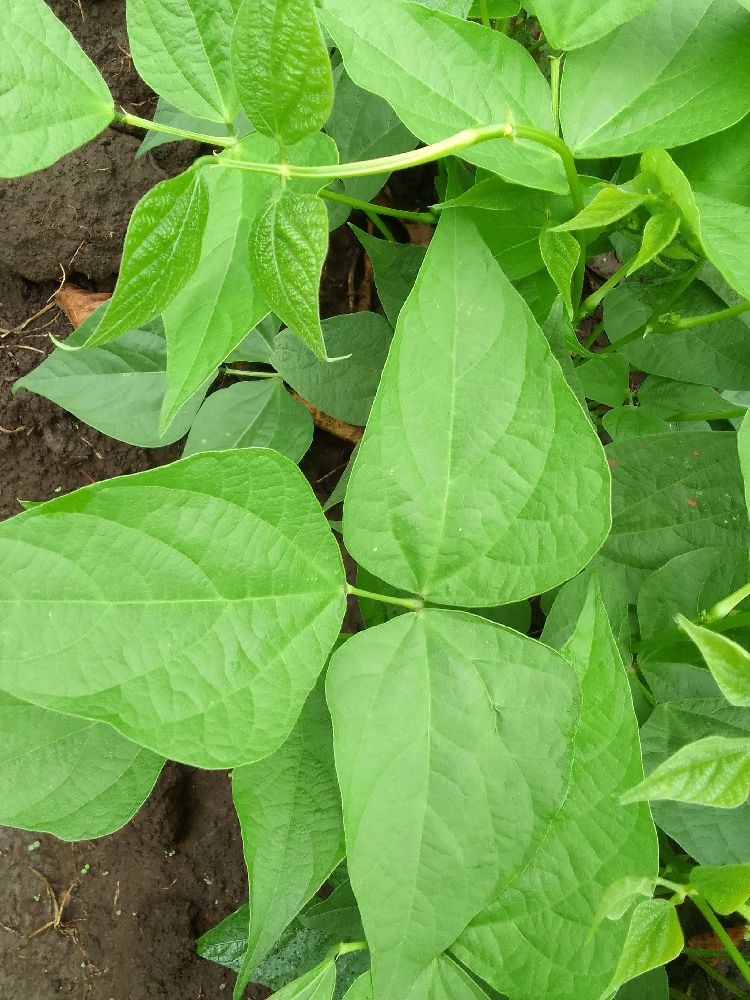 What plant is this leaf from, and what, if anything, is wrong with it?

common bean, healthy
